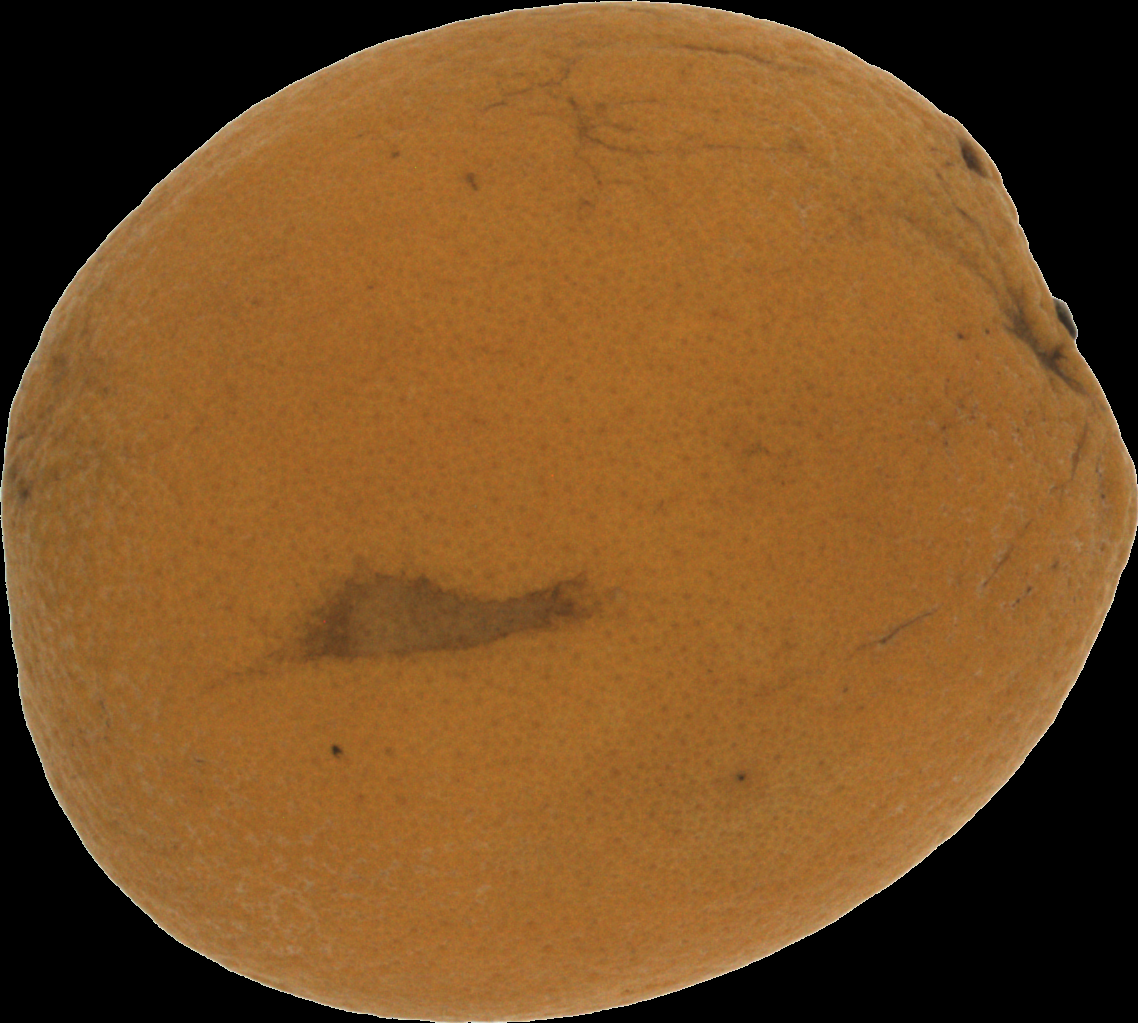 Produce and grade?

orange, bad
